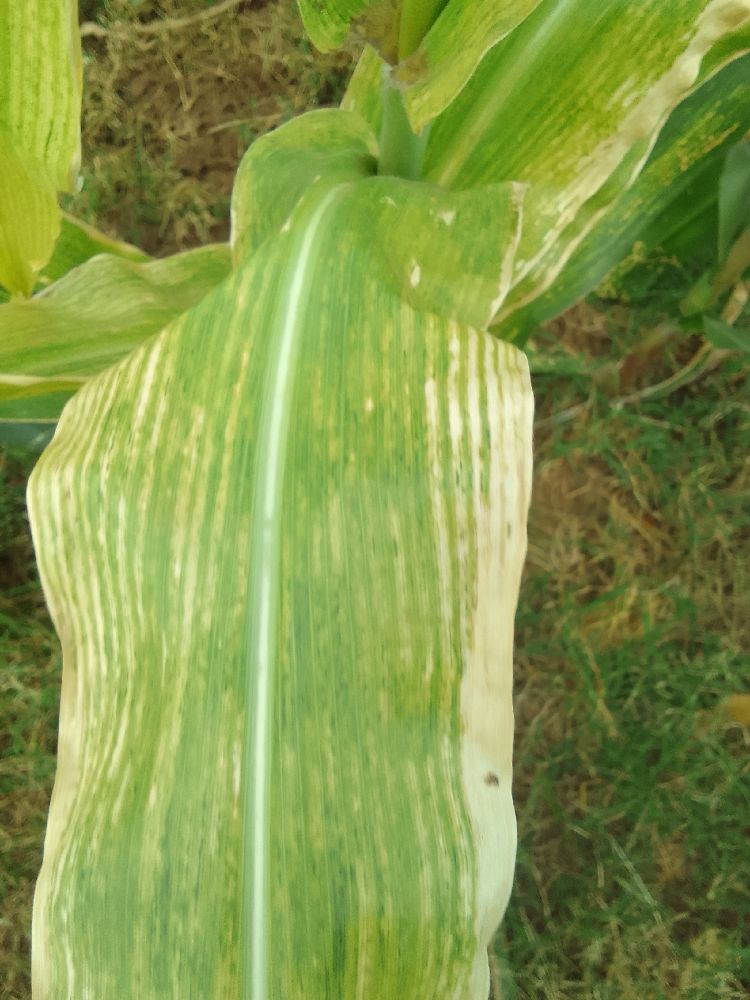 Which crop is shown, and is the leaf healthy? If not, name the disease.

maize, maize lethal necrosis
